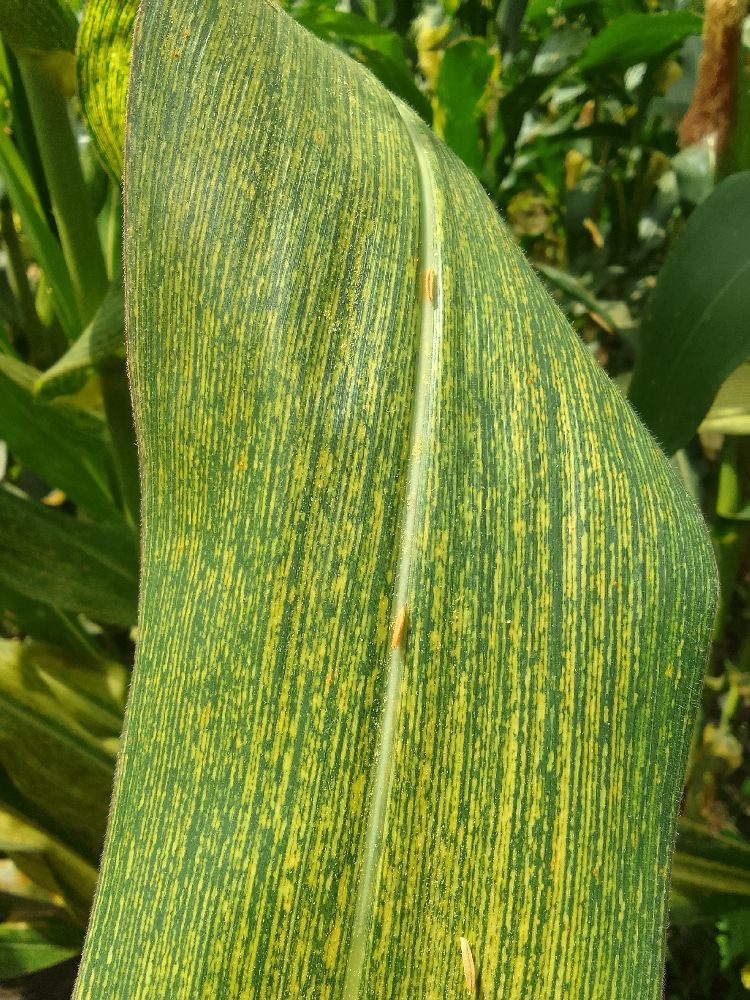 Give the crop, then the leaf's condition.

maize, maize streak virus
